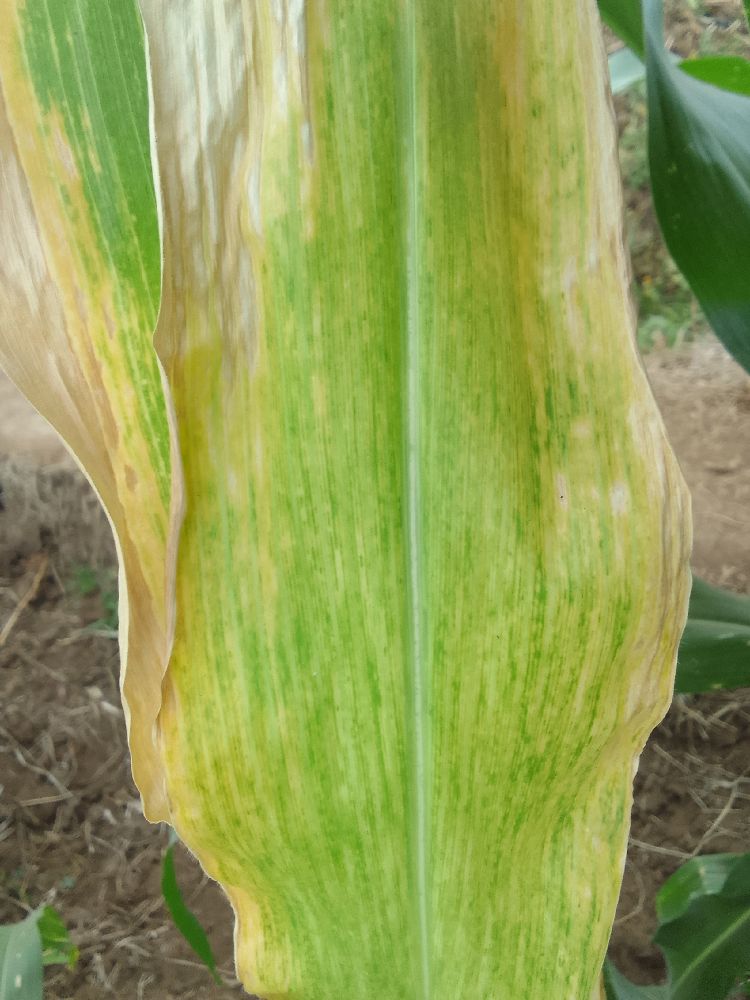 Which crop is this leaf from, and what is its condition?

maize, maize lethal necrosis
